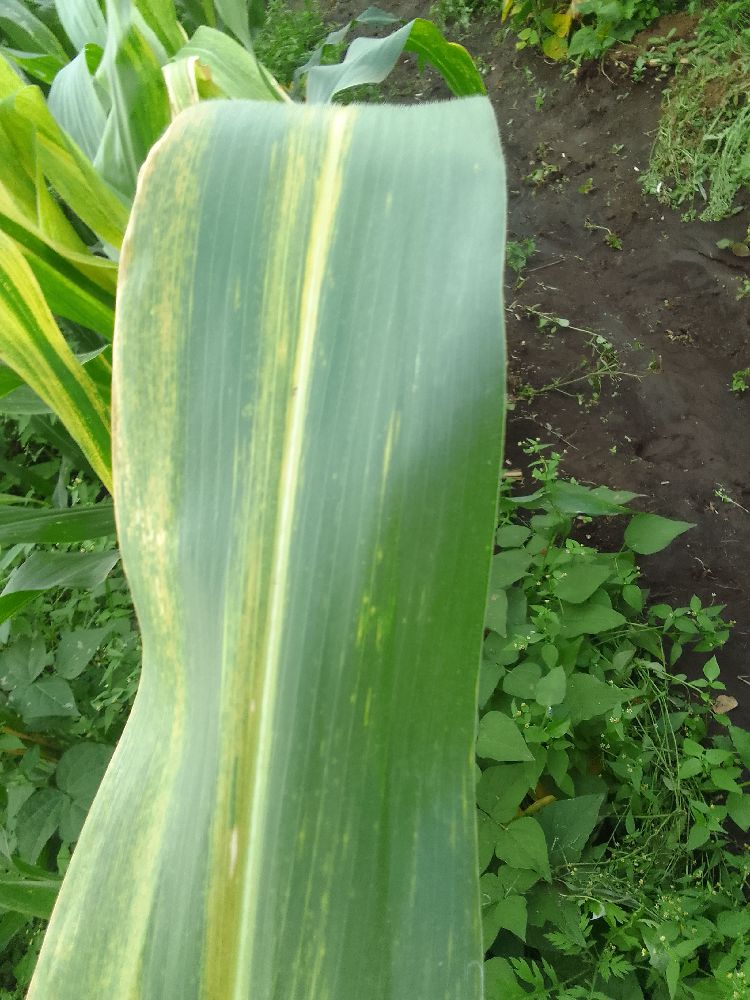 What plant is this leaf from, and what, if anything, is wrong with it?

maize, maize lethal necrosis
